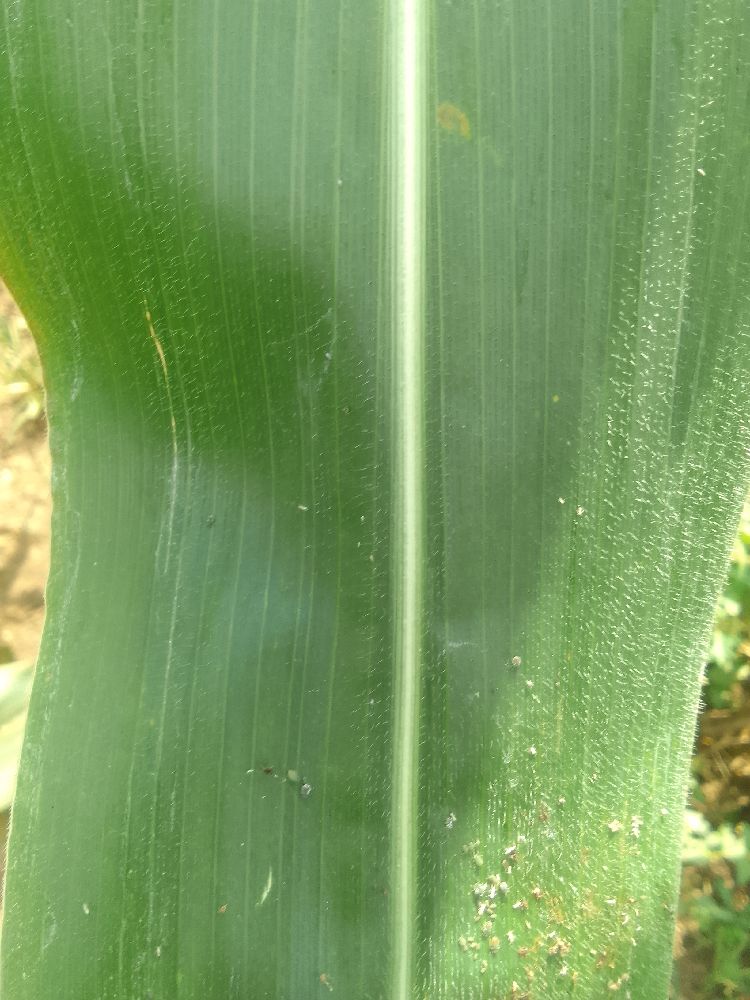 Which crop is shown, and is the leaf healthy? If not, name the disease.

maize, healthy
